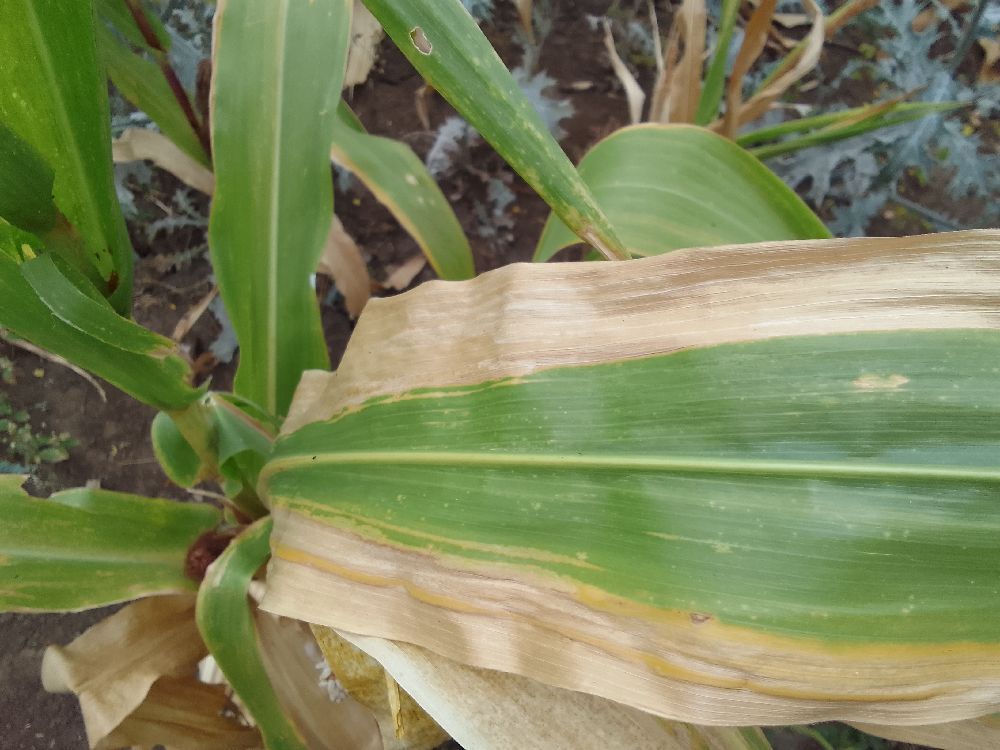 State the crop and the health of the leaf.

maize, maize lethal necrosis
